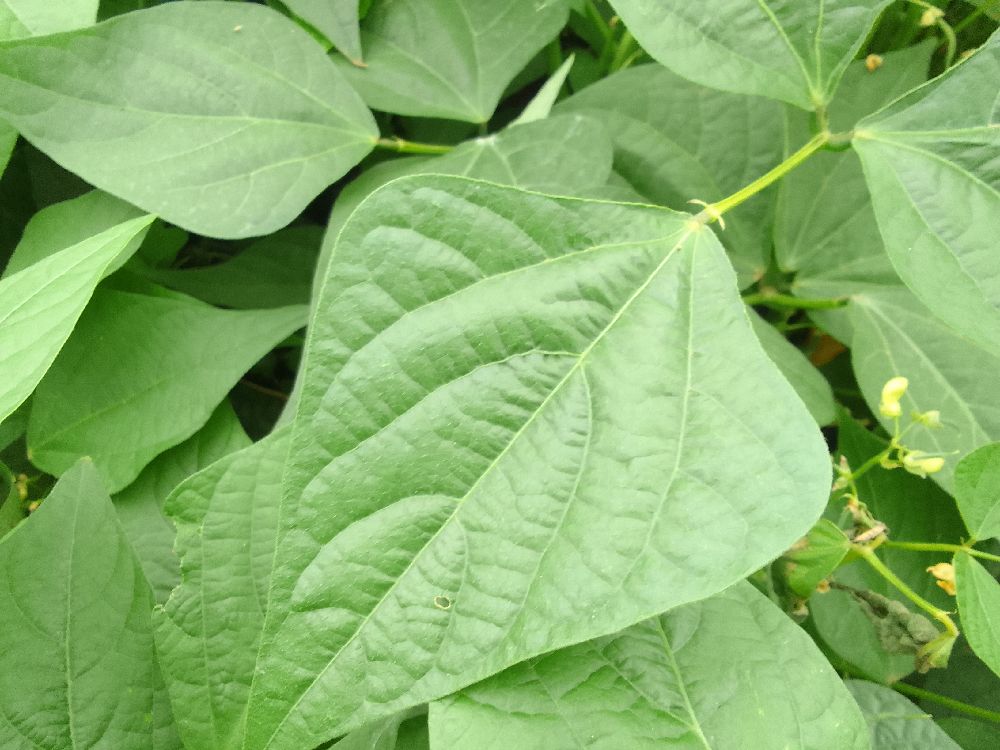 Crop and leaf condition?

common bean, healthy
